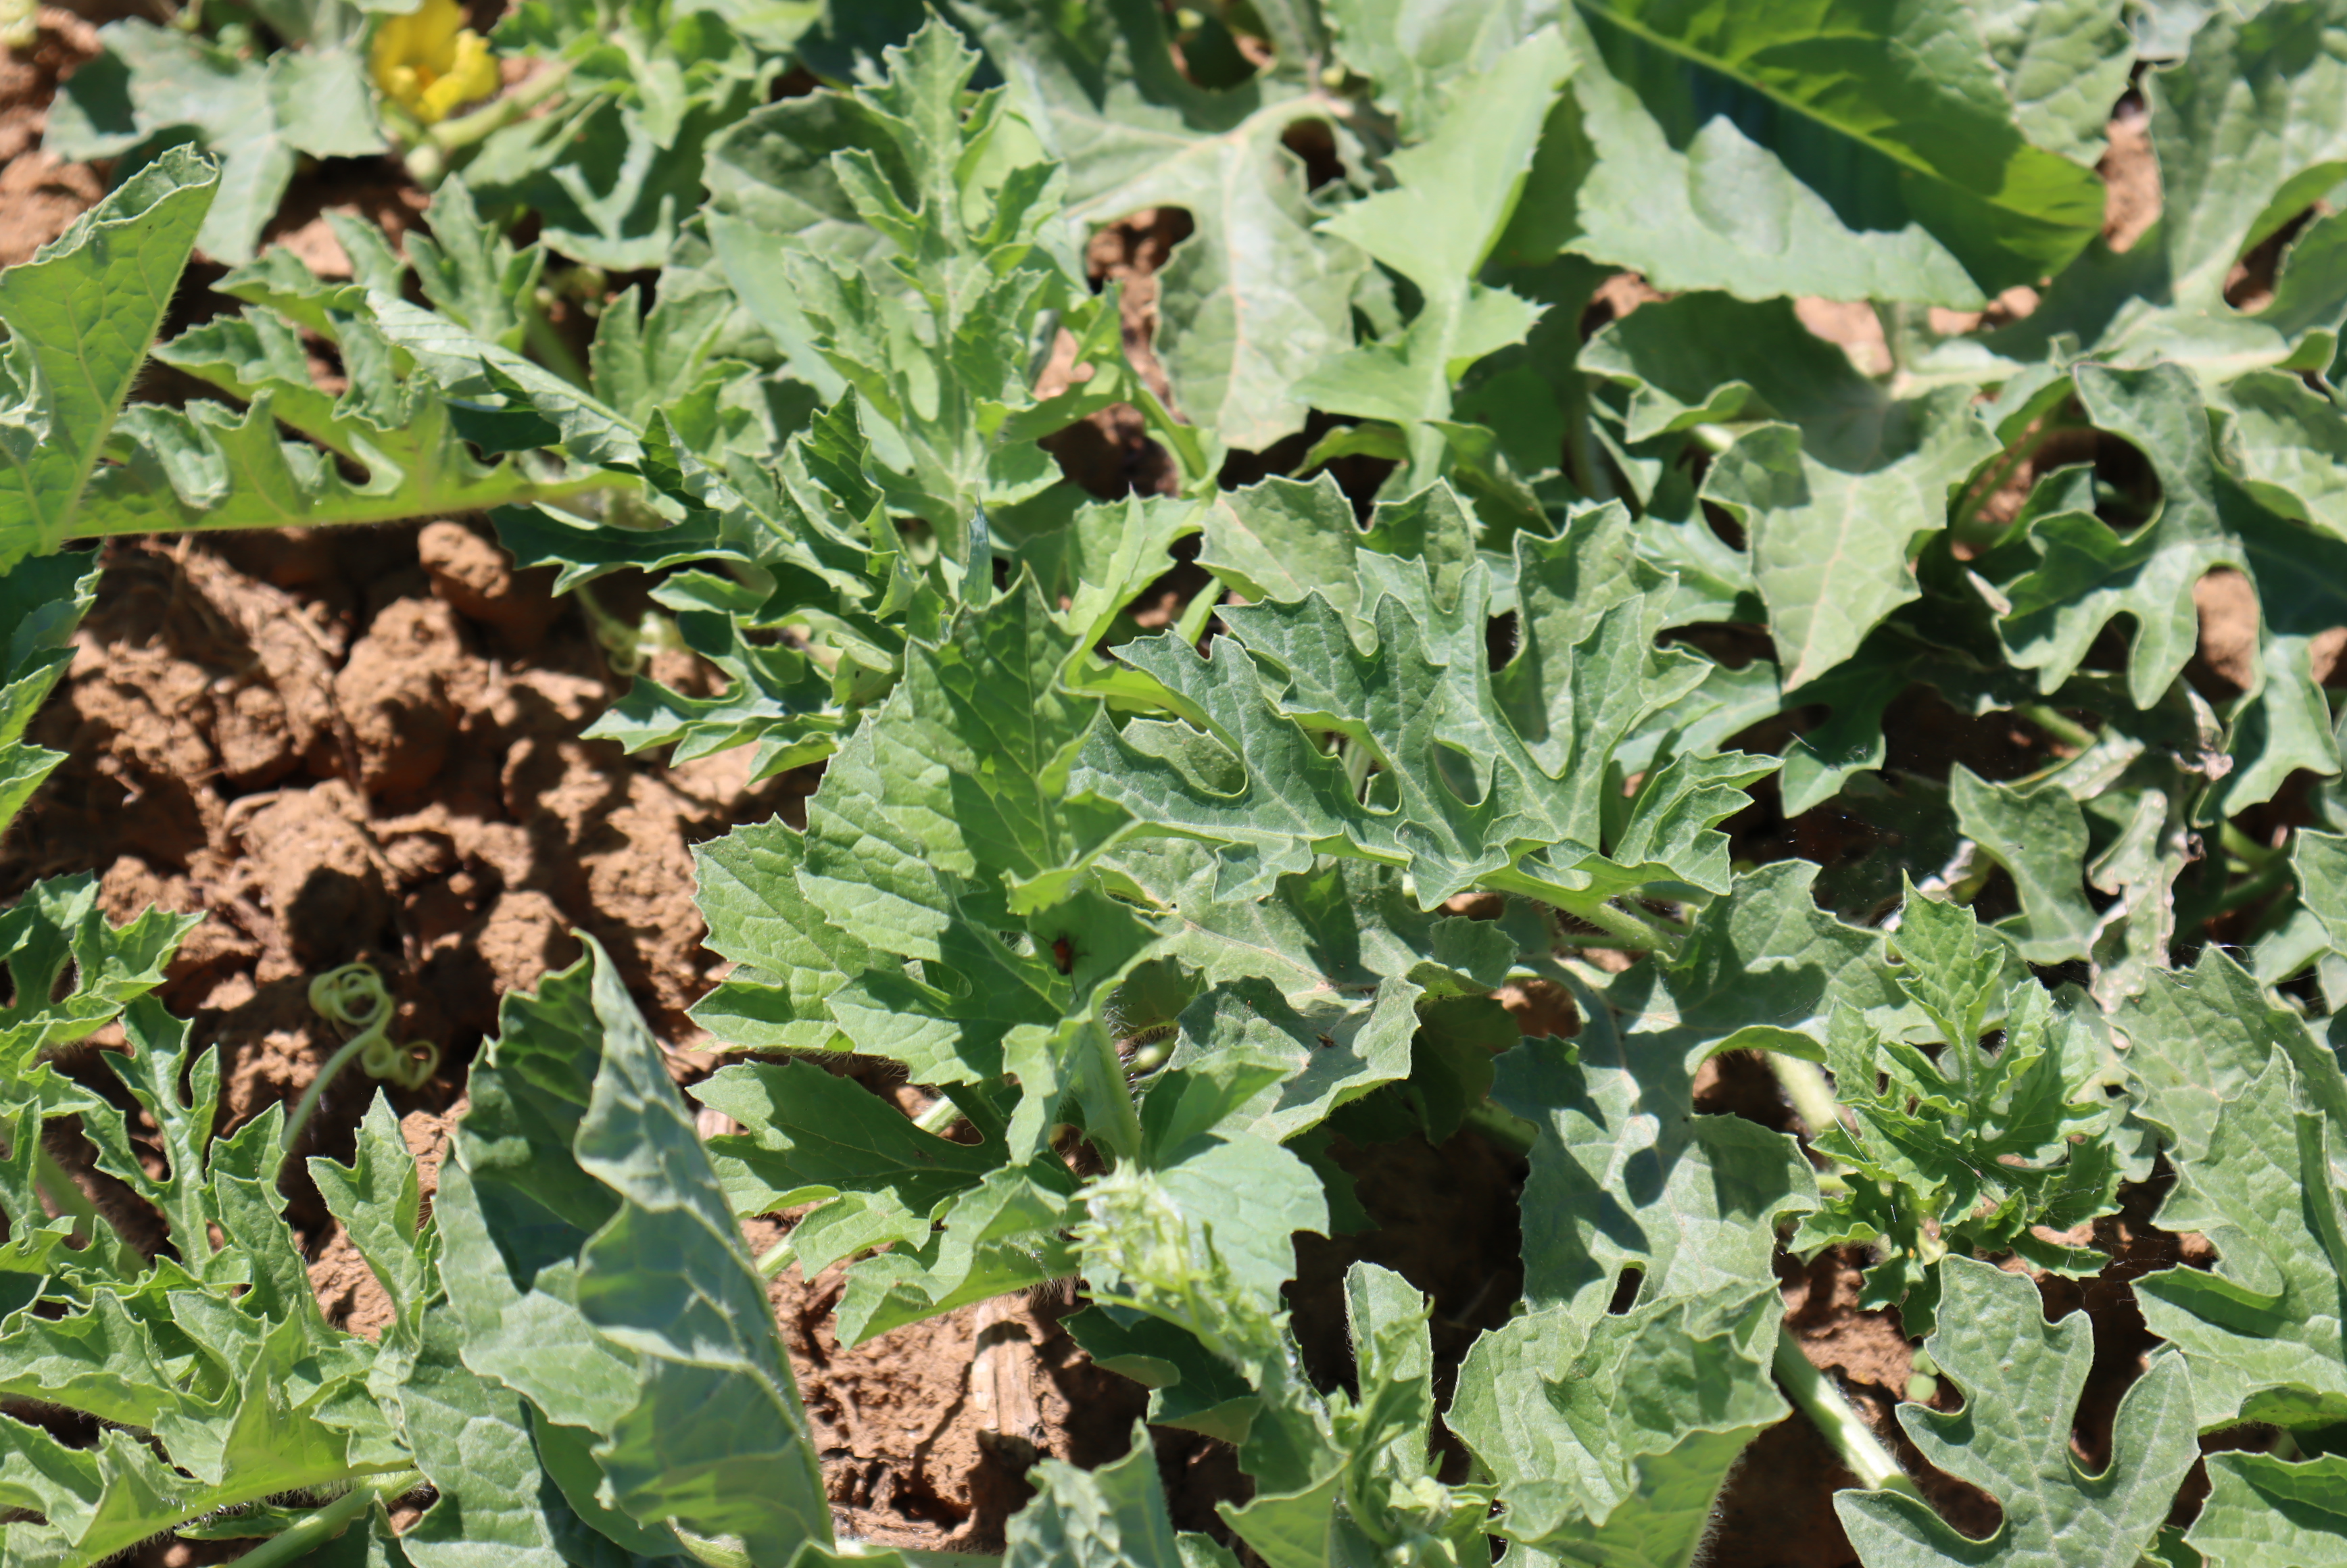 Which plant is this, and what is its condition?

watermelon, healthy
